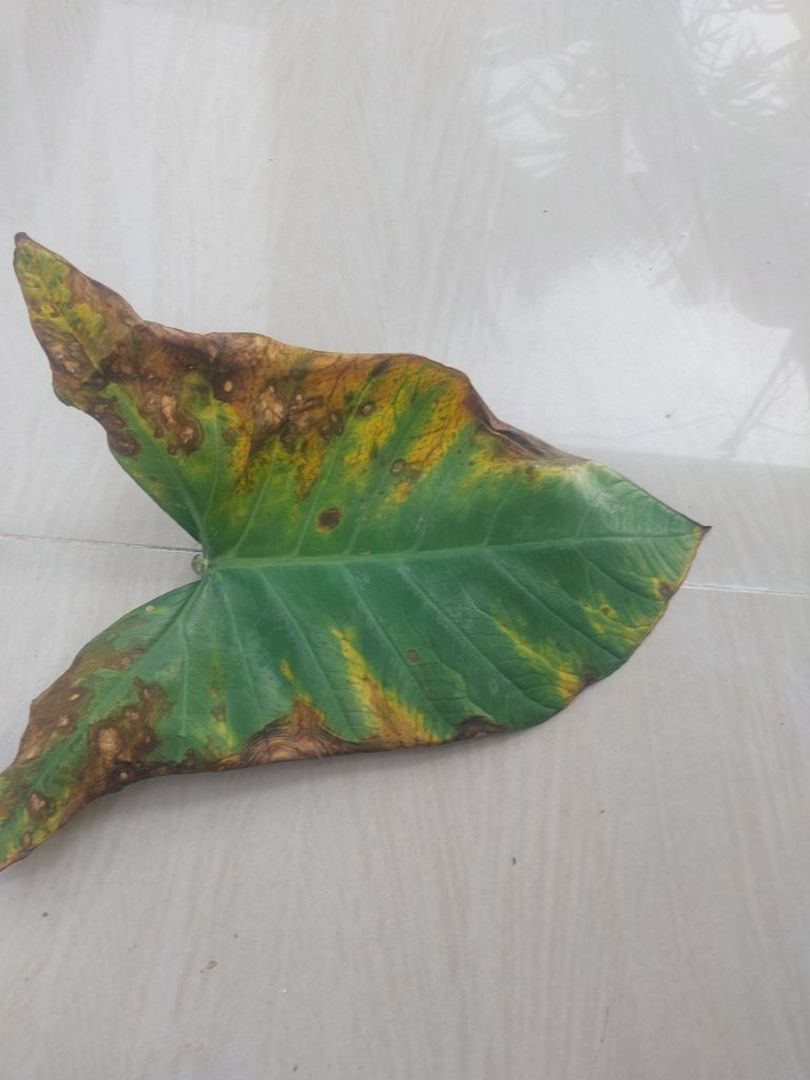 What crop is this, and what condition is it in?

taro, leaf blight
